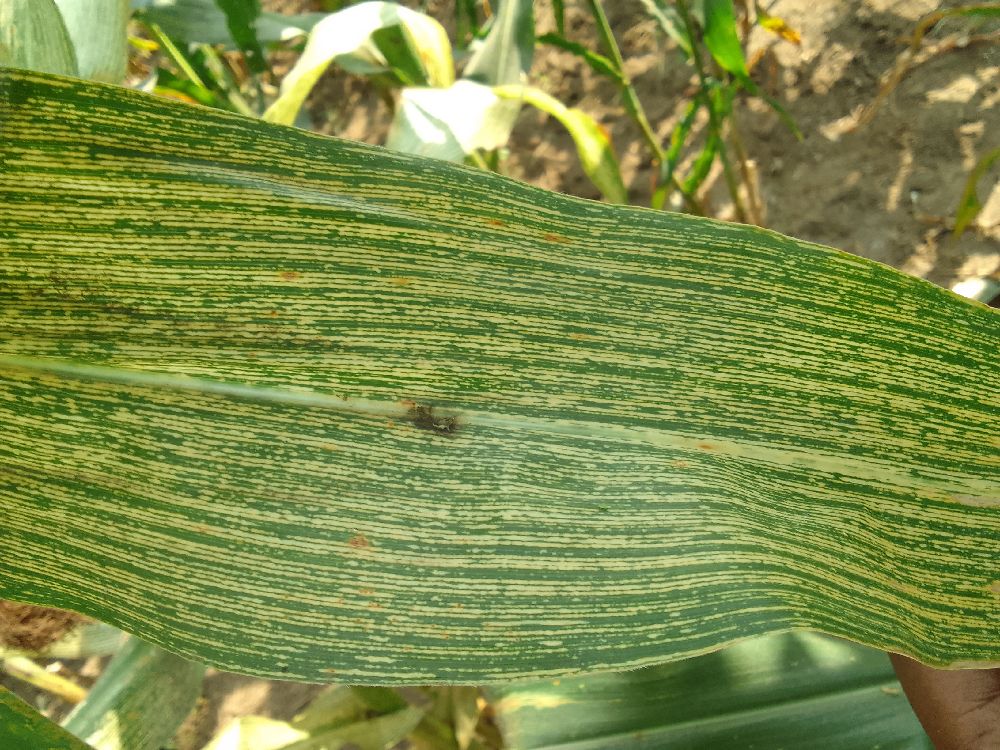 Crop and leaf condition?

maize, maize streak virus
